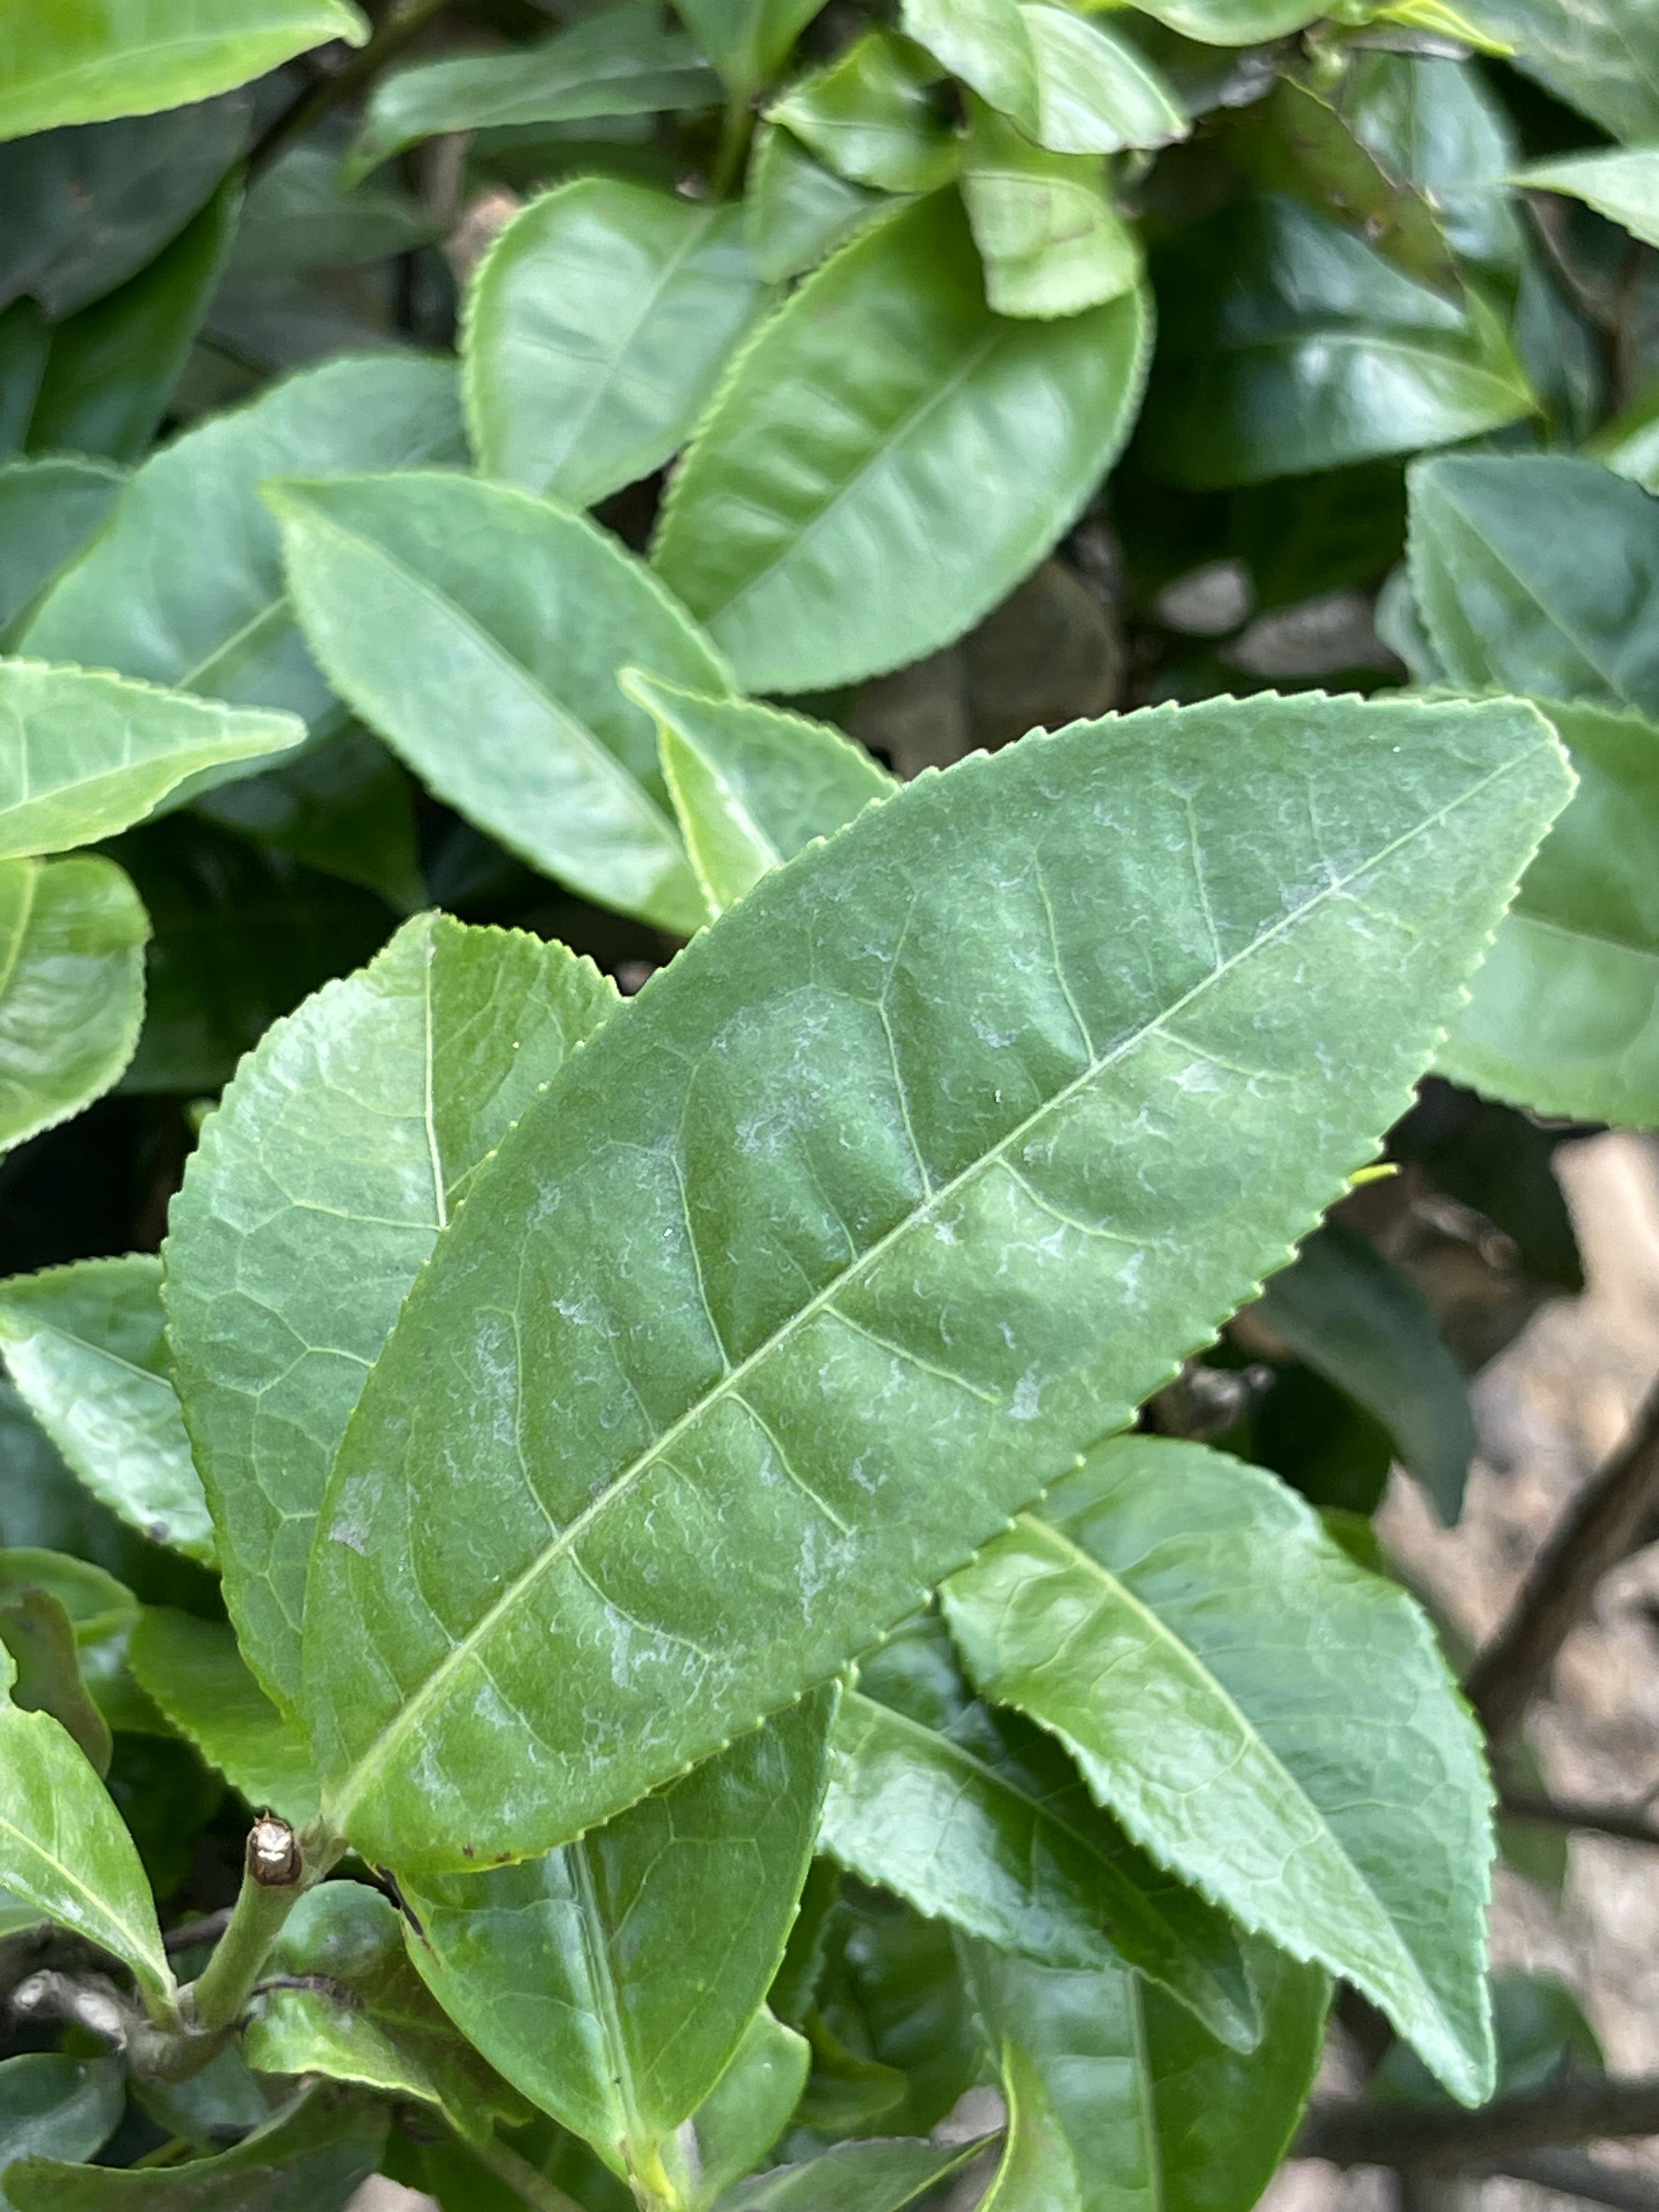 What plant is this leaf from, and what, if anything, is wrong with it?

tea, healthy leaf
